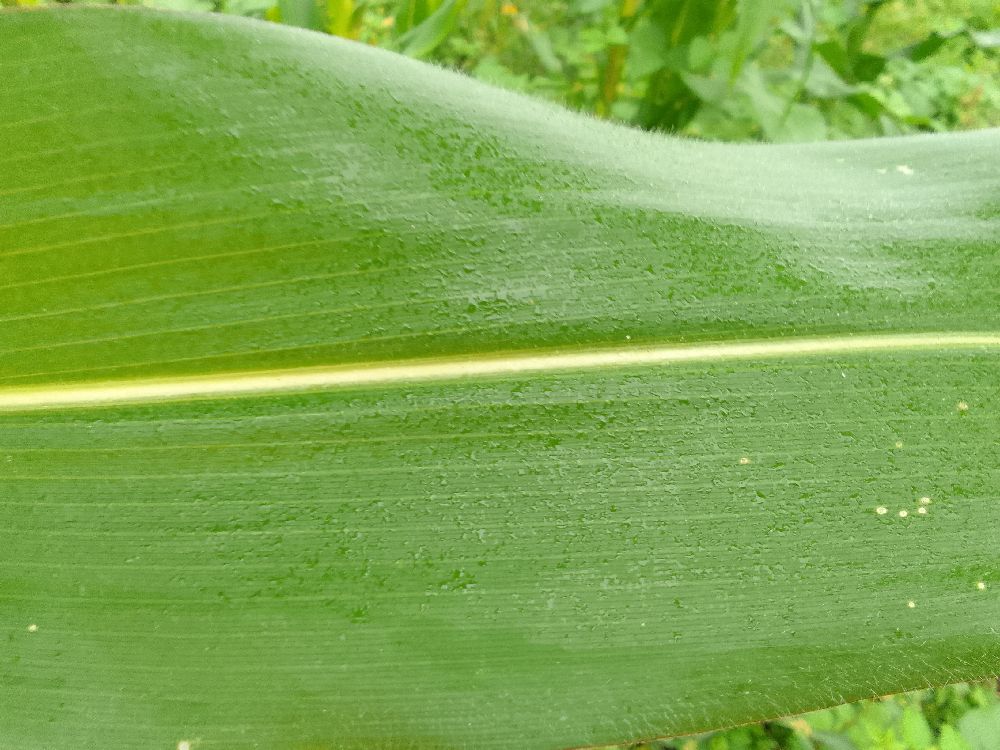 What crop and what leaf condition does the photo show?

maize, healthy
